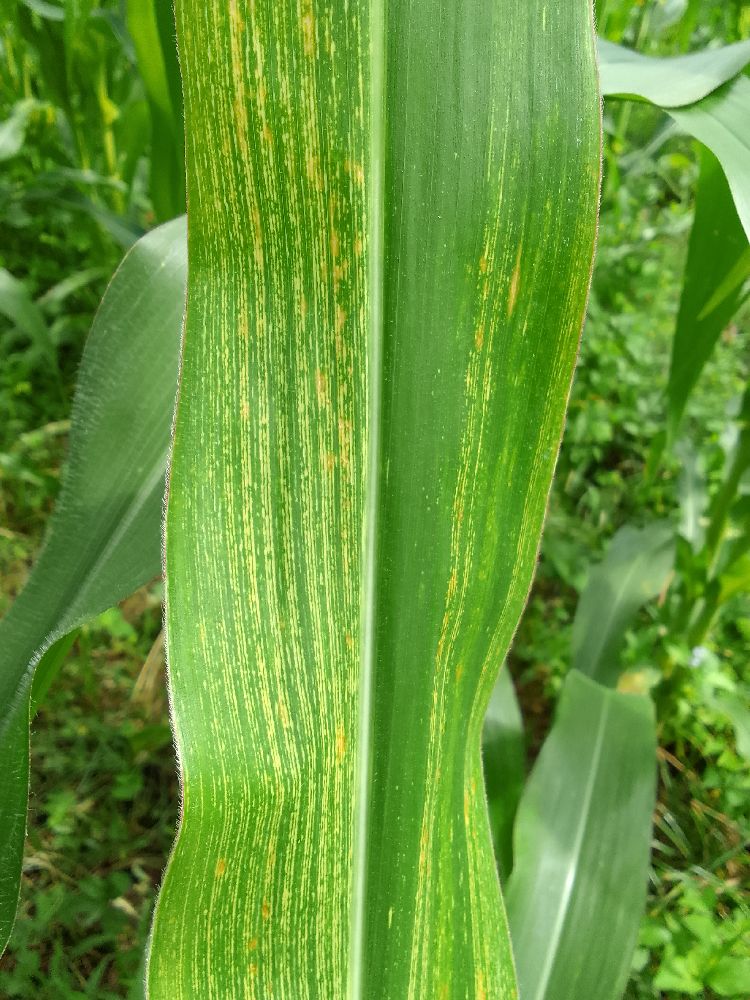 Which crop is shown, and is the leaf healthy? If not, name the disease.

maize, maize streak virus
